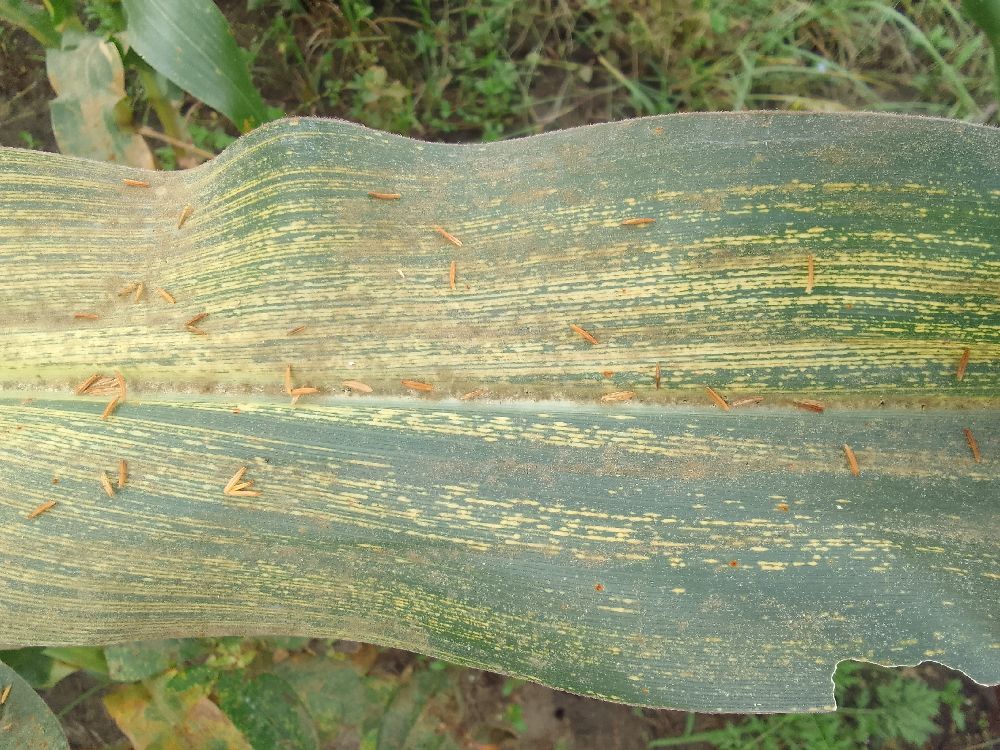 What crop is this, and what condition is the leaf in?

maize, maize streak virus
